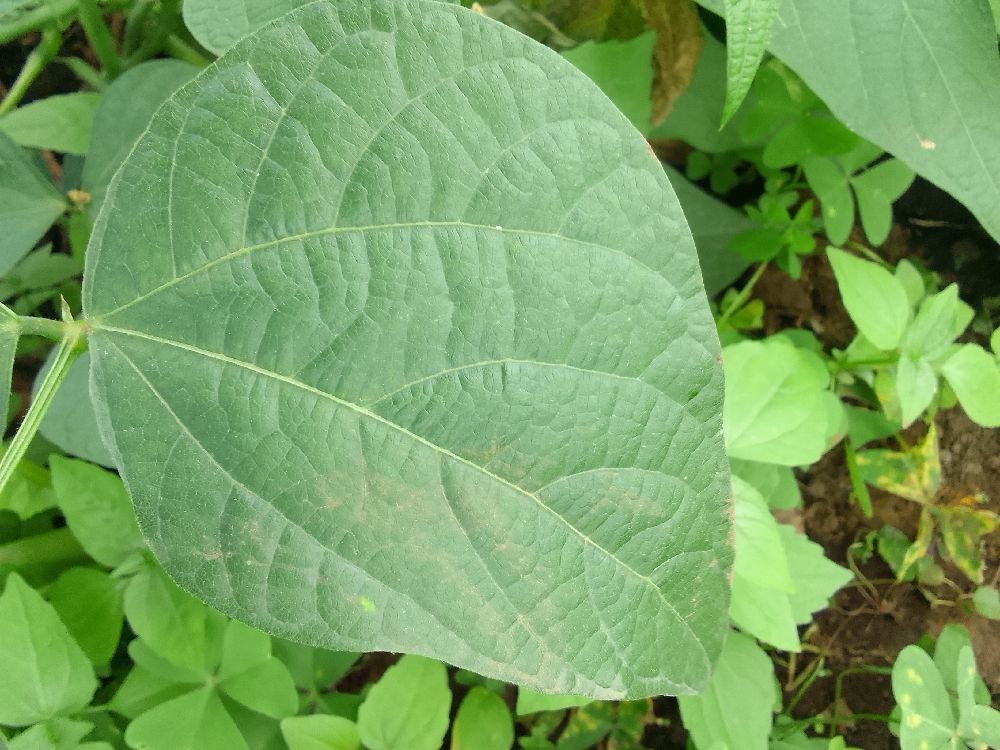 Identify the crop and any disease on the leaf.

common bean, healthy
